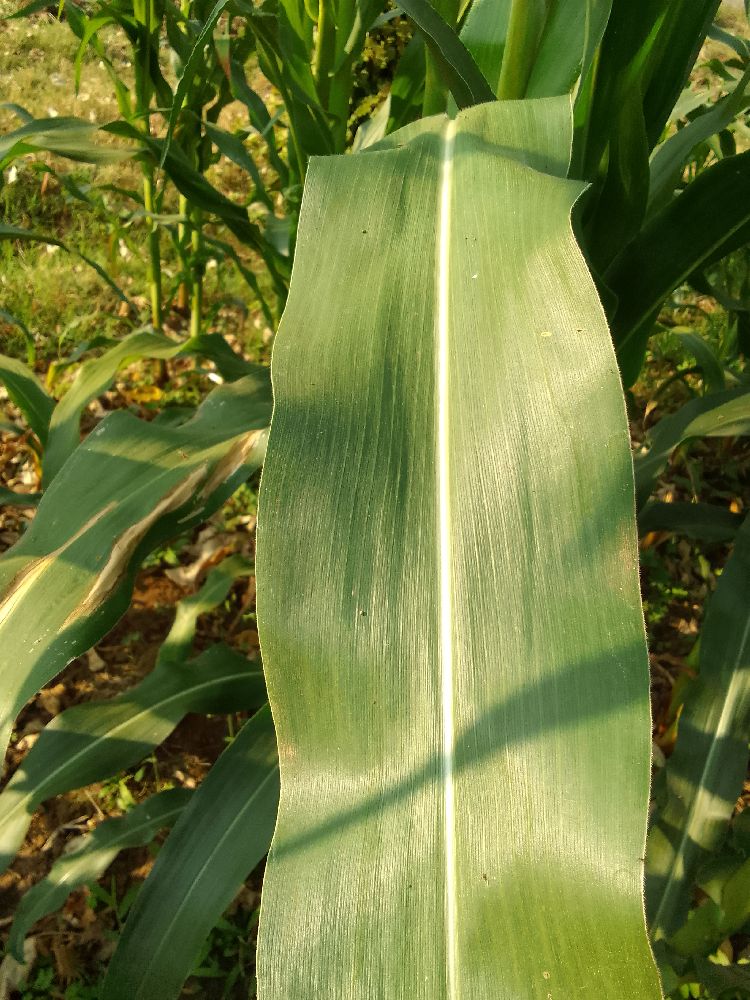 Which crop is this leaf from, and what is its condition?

maize, healthy
